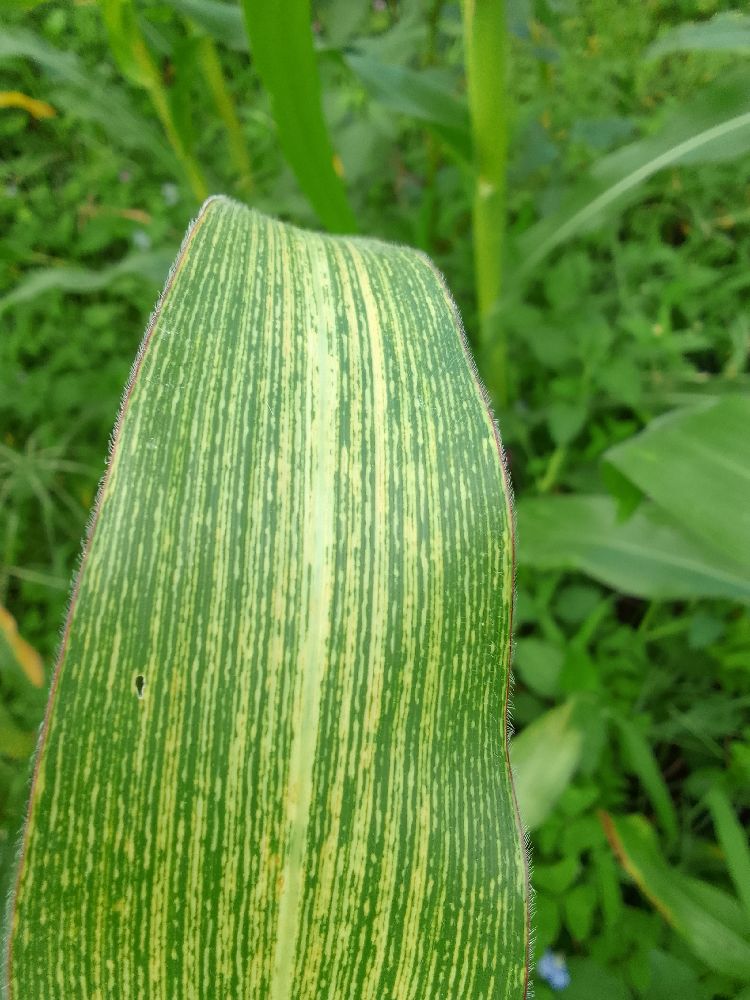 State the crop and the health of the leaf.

maize, maize streak virus
